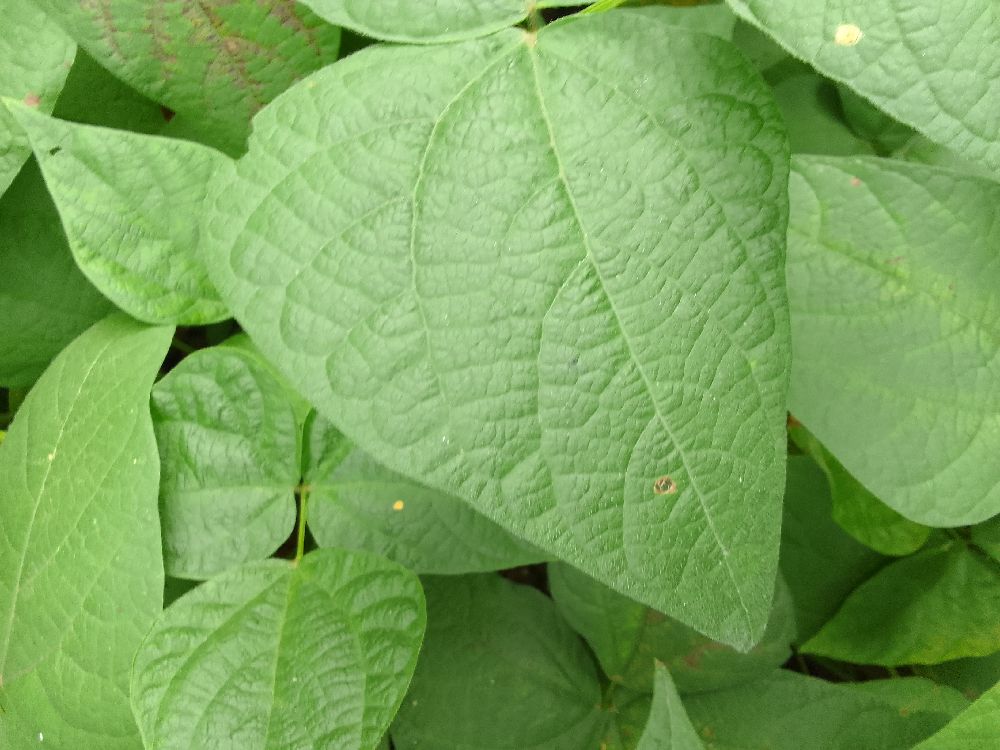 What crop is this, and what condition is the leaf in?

common bean, healthy
